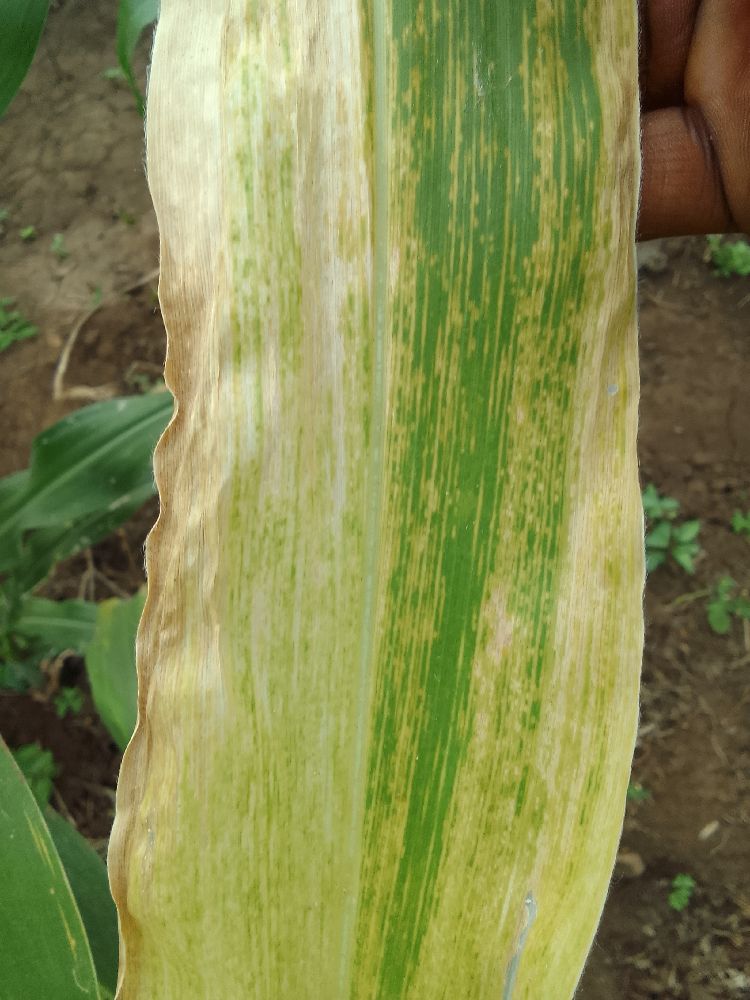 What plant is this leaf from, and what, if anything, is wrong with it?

maize, maize lethal necrosis
